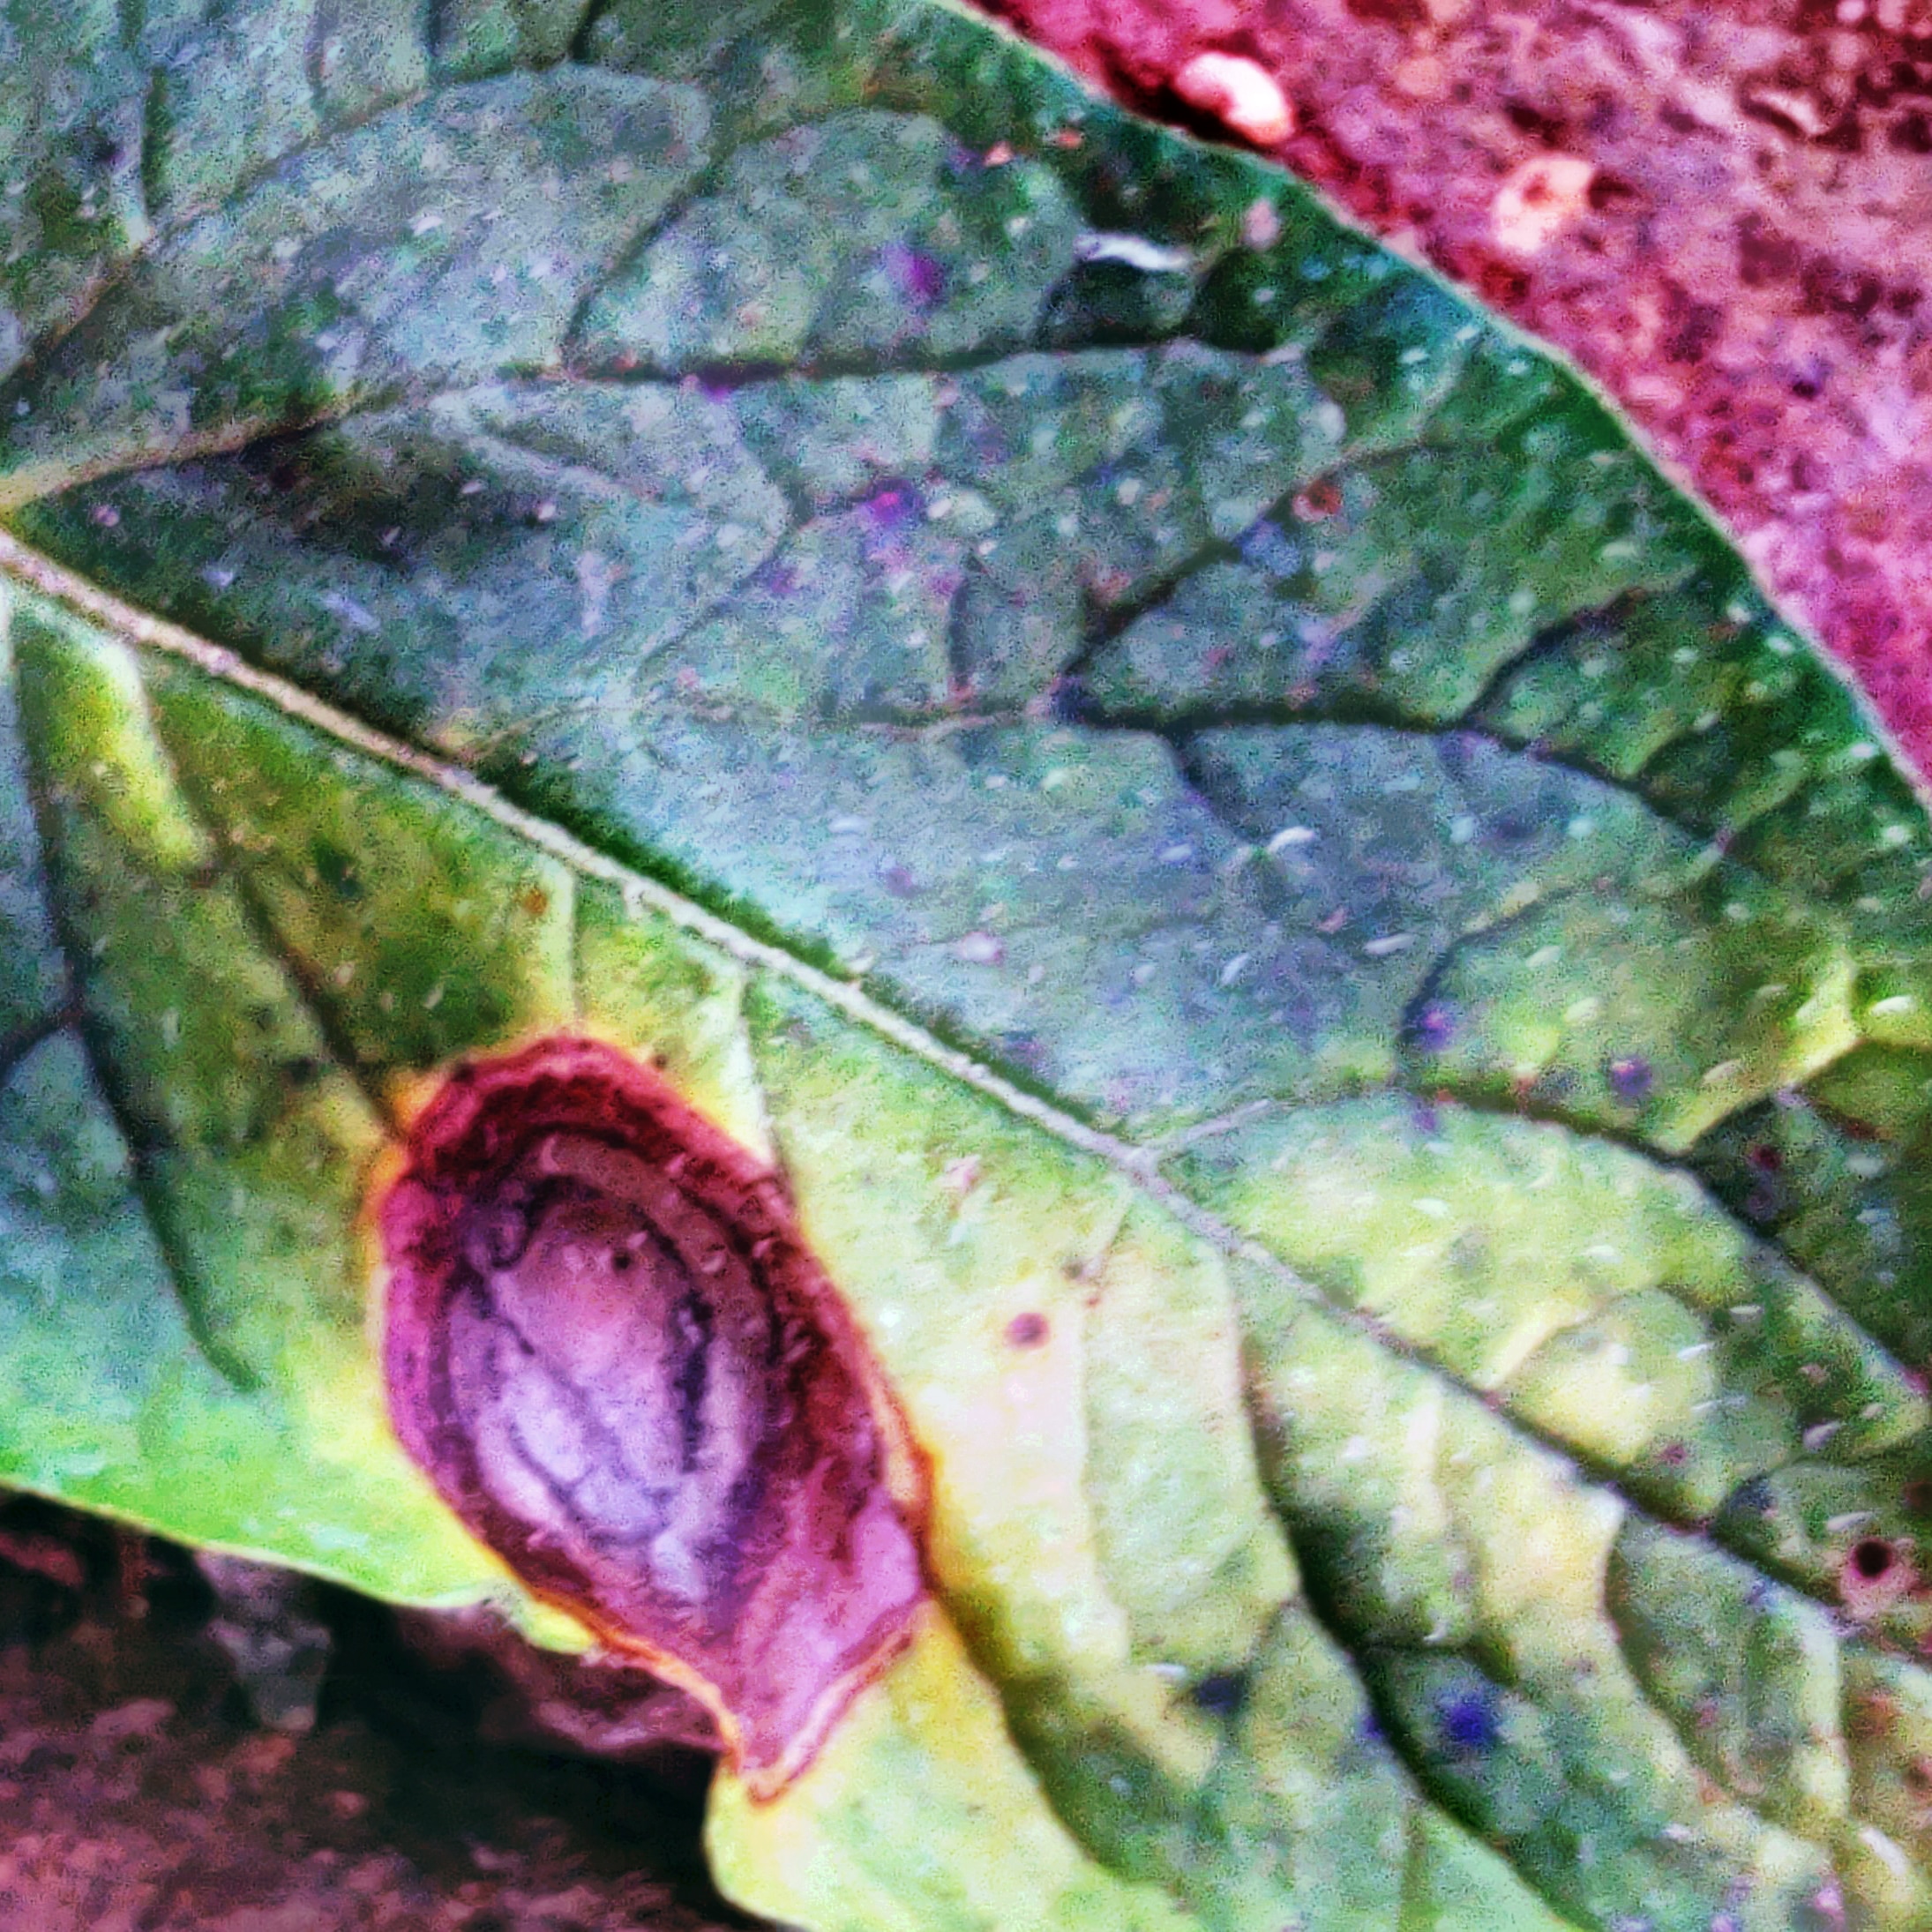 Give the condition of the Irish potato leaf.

late blight
